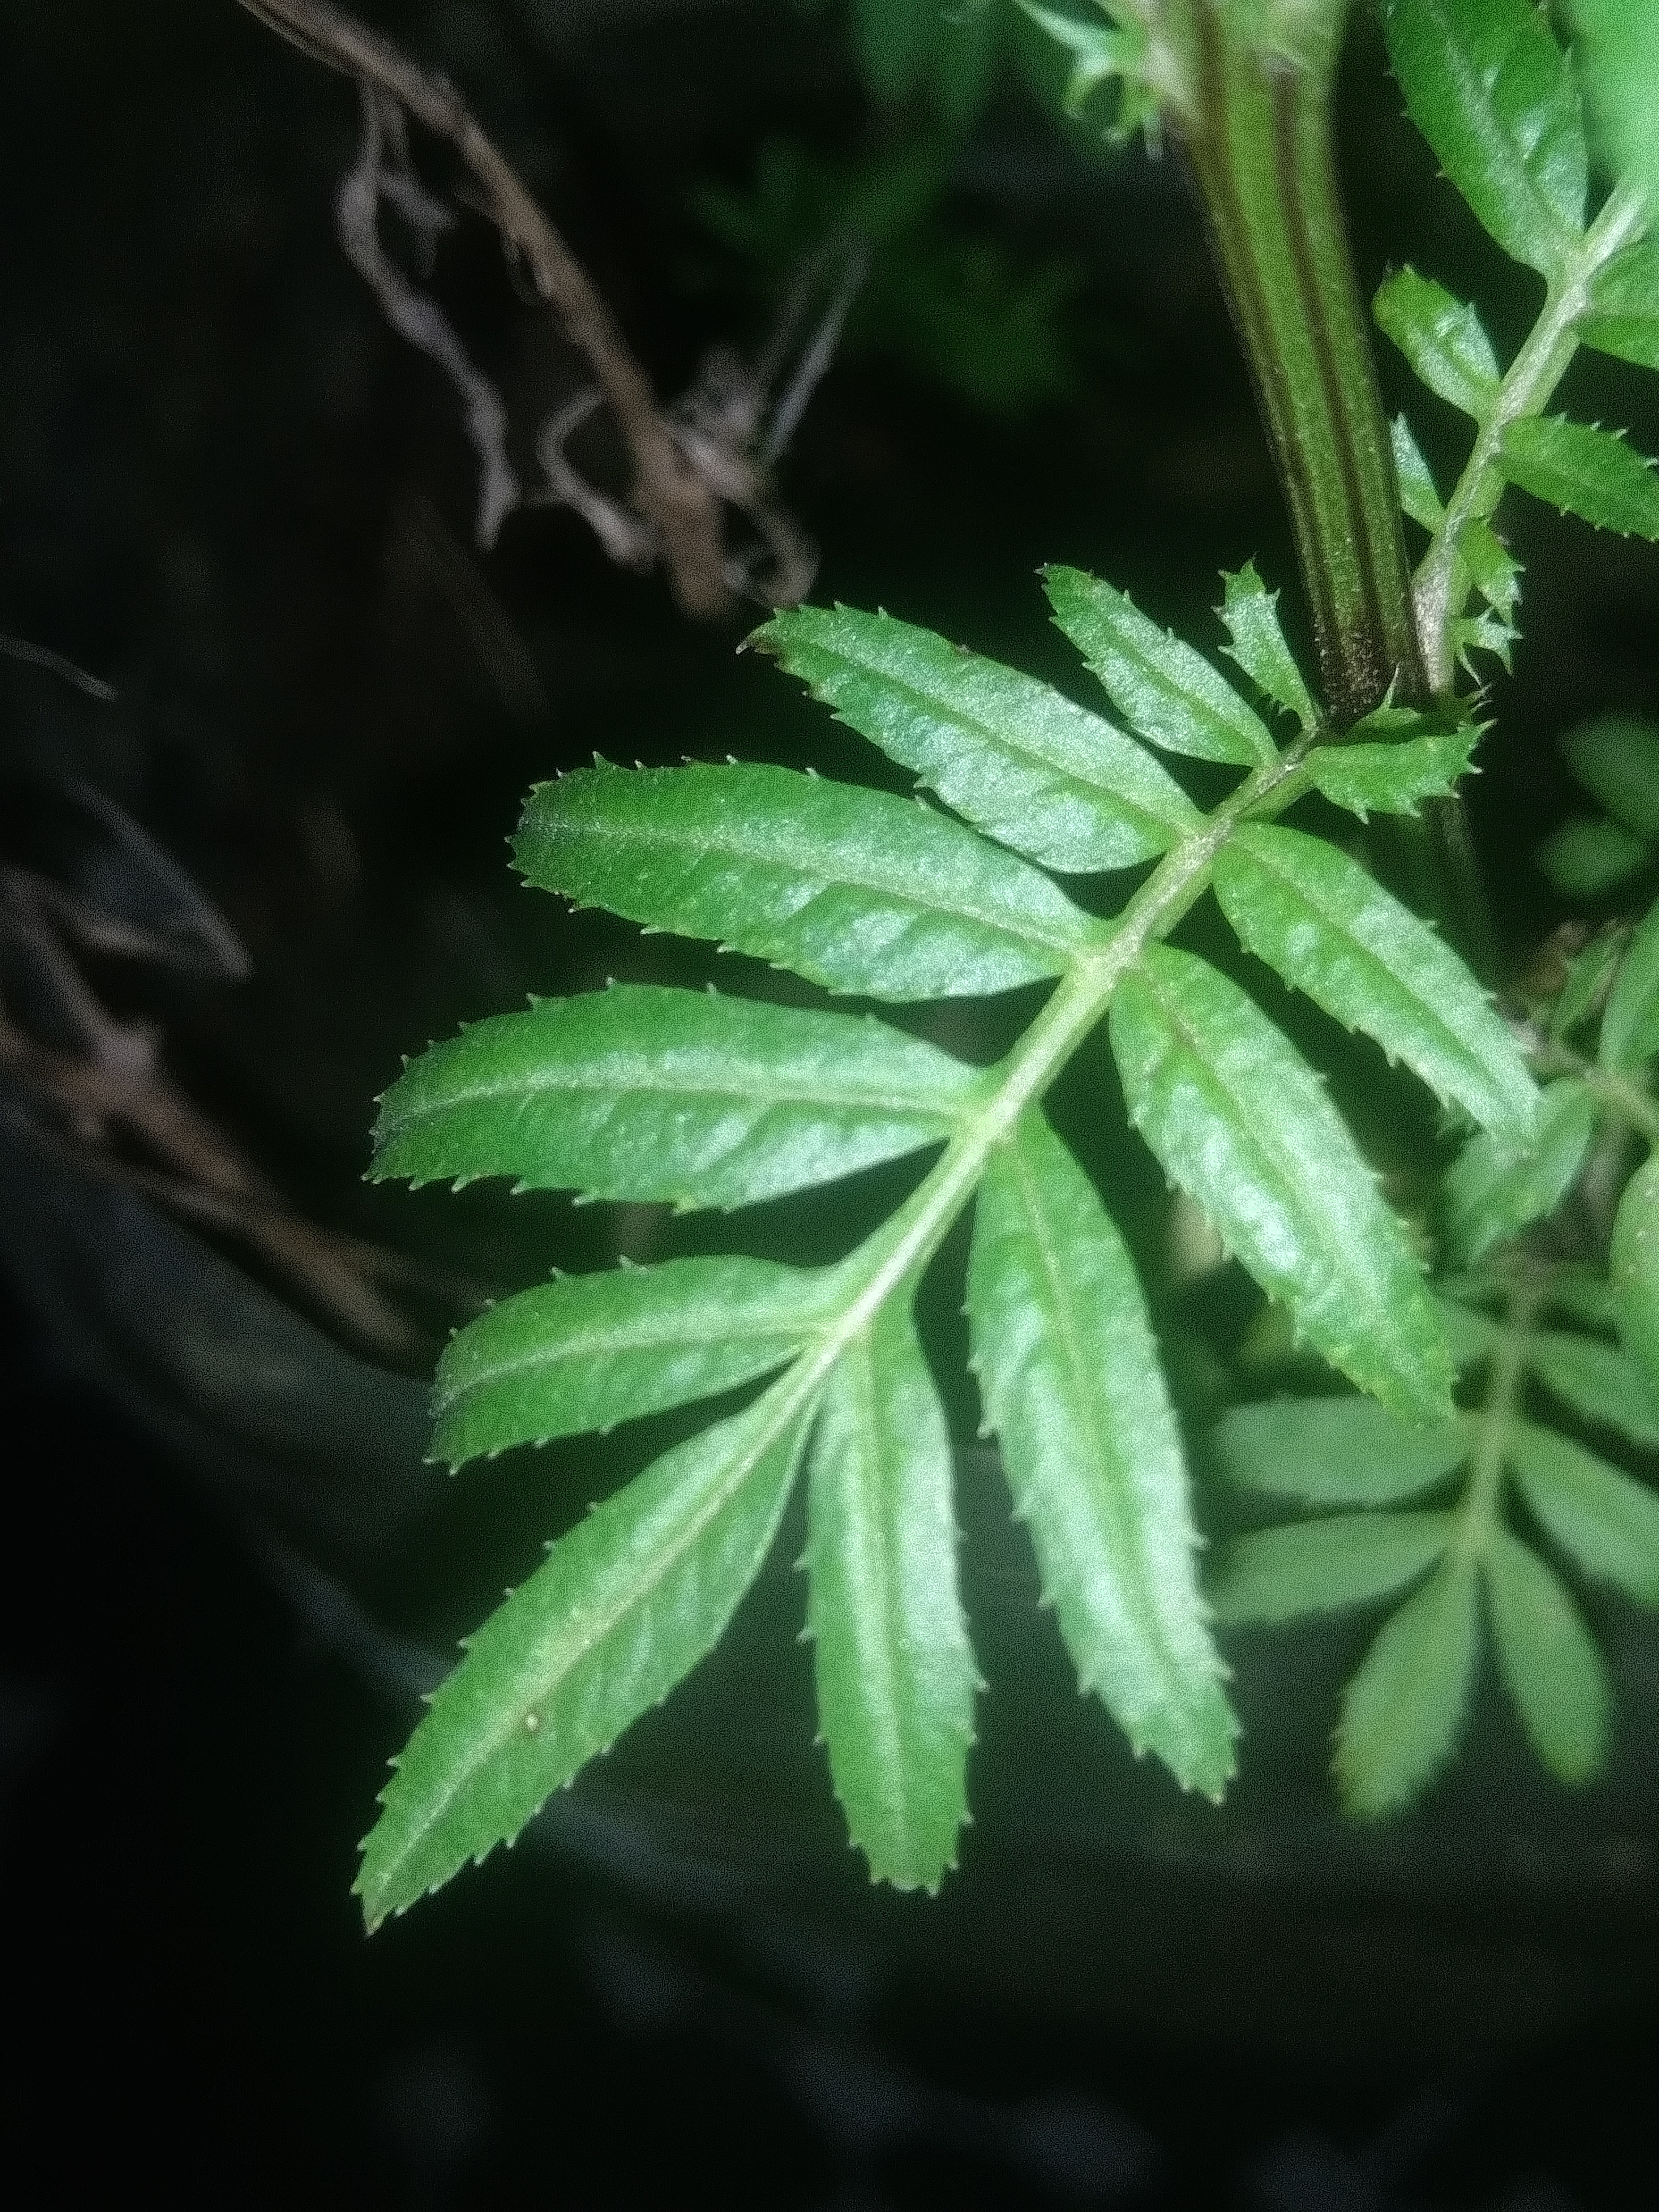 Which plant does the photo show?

marigold
